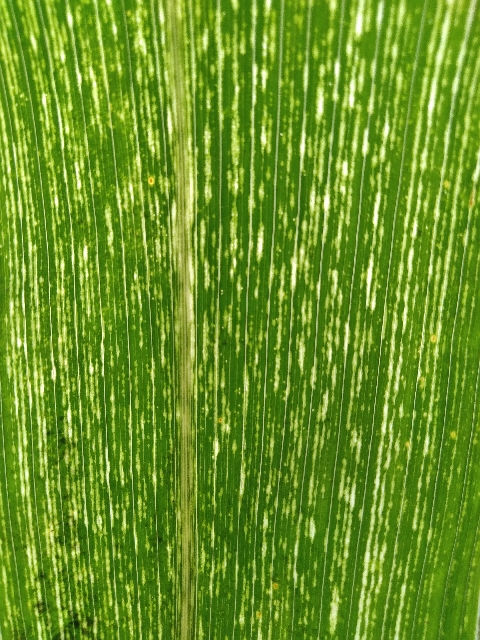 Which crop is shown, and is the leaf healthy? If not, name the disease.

maize, maize streak virus
